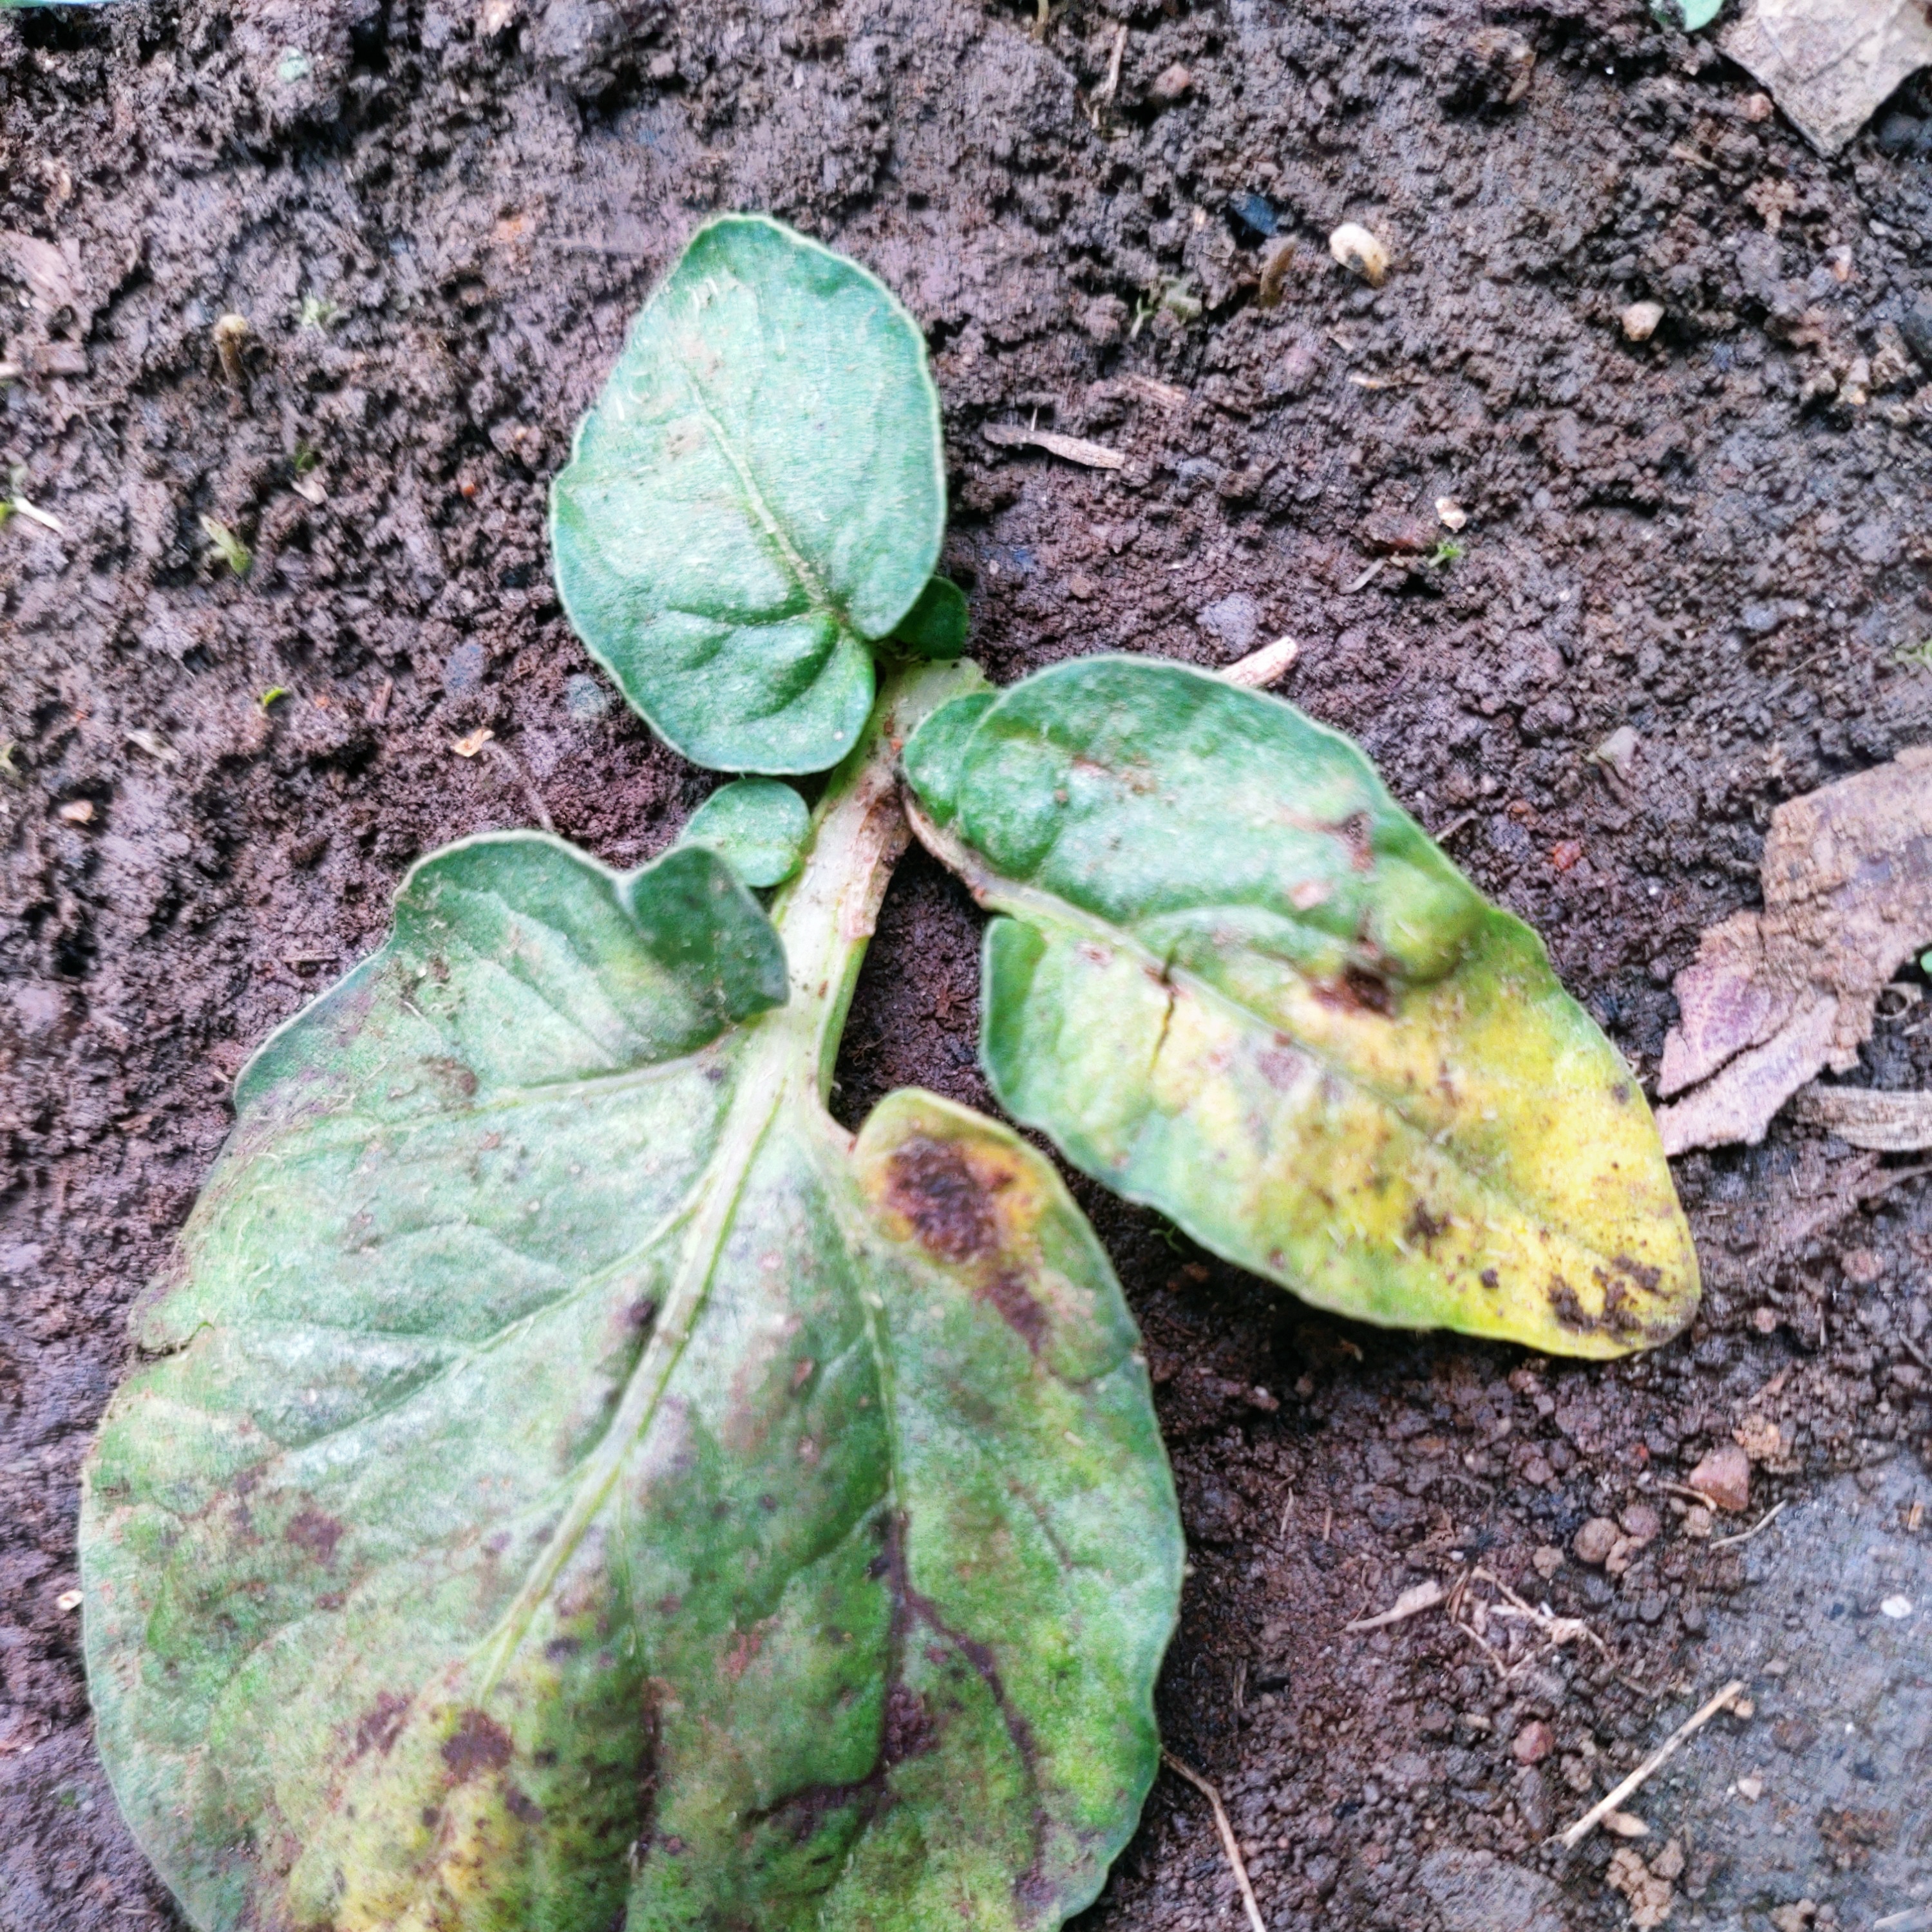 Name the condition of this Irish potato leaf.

late blight
